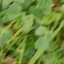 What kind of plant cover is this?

unstructured weed
